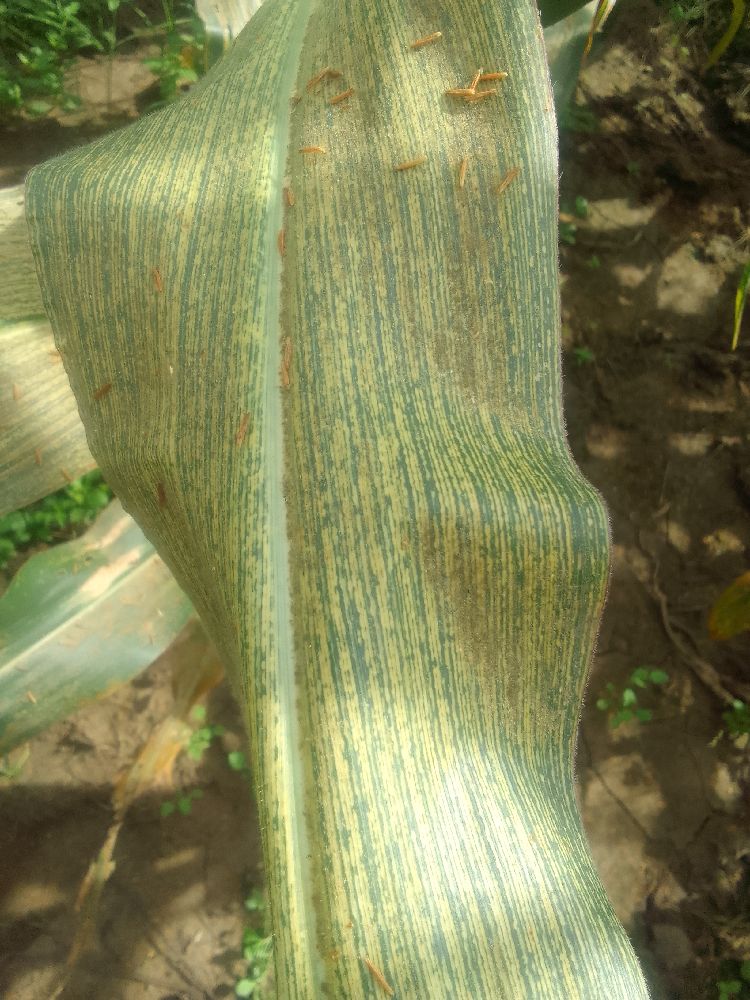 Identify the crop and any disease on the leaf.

maize, maize streak virus
